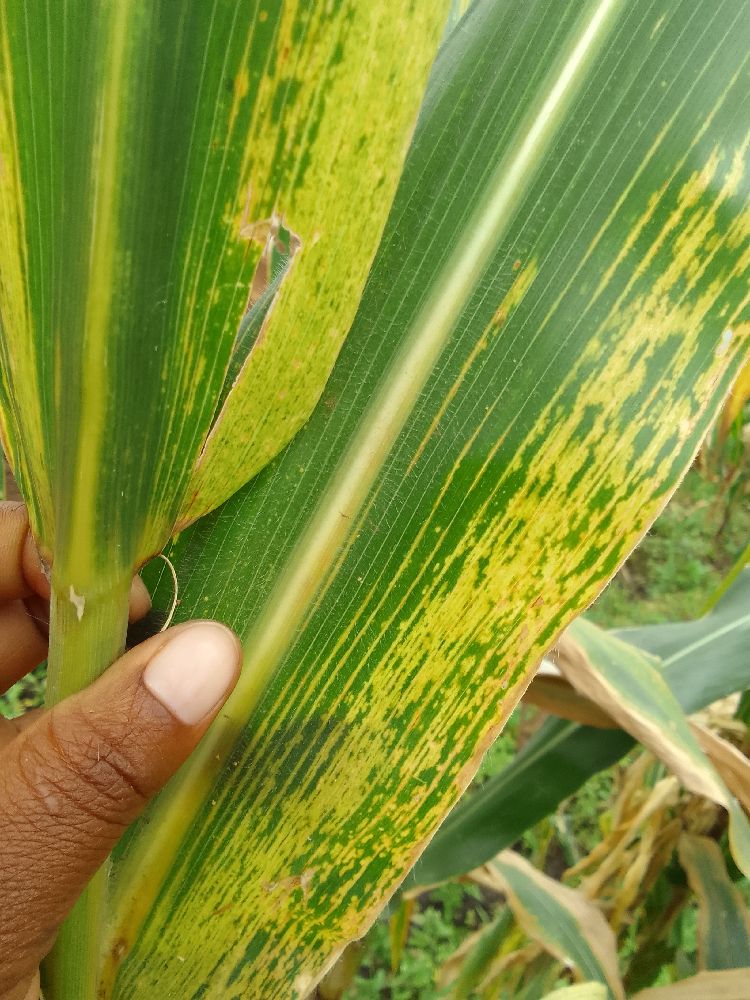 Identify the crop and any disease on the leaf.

maize, maize lethal necrosis
